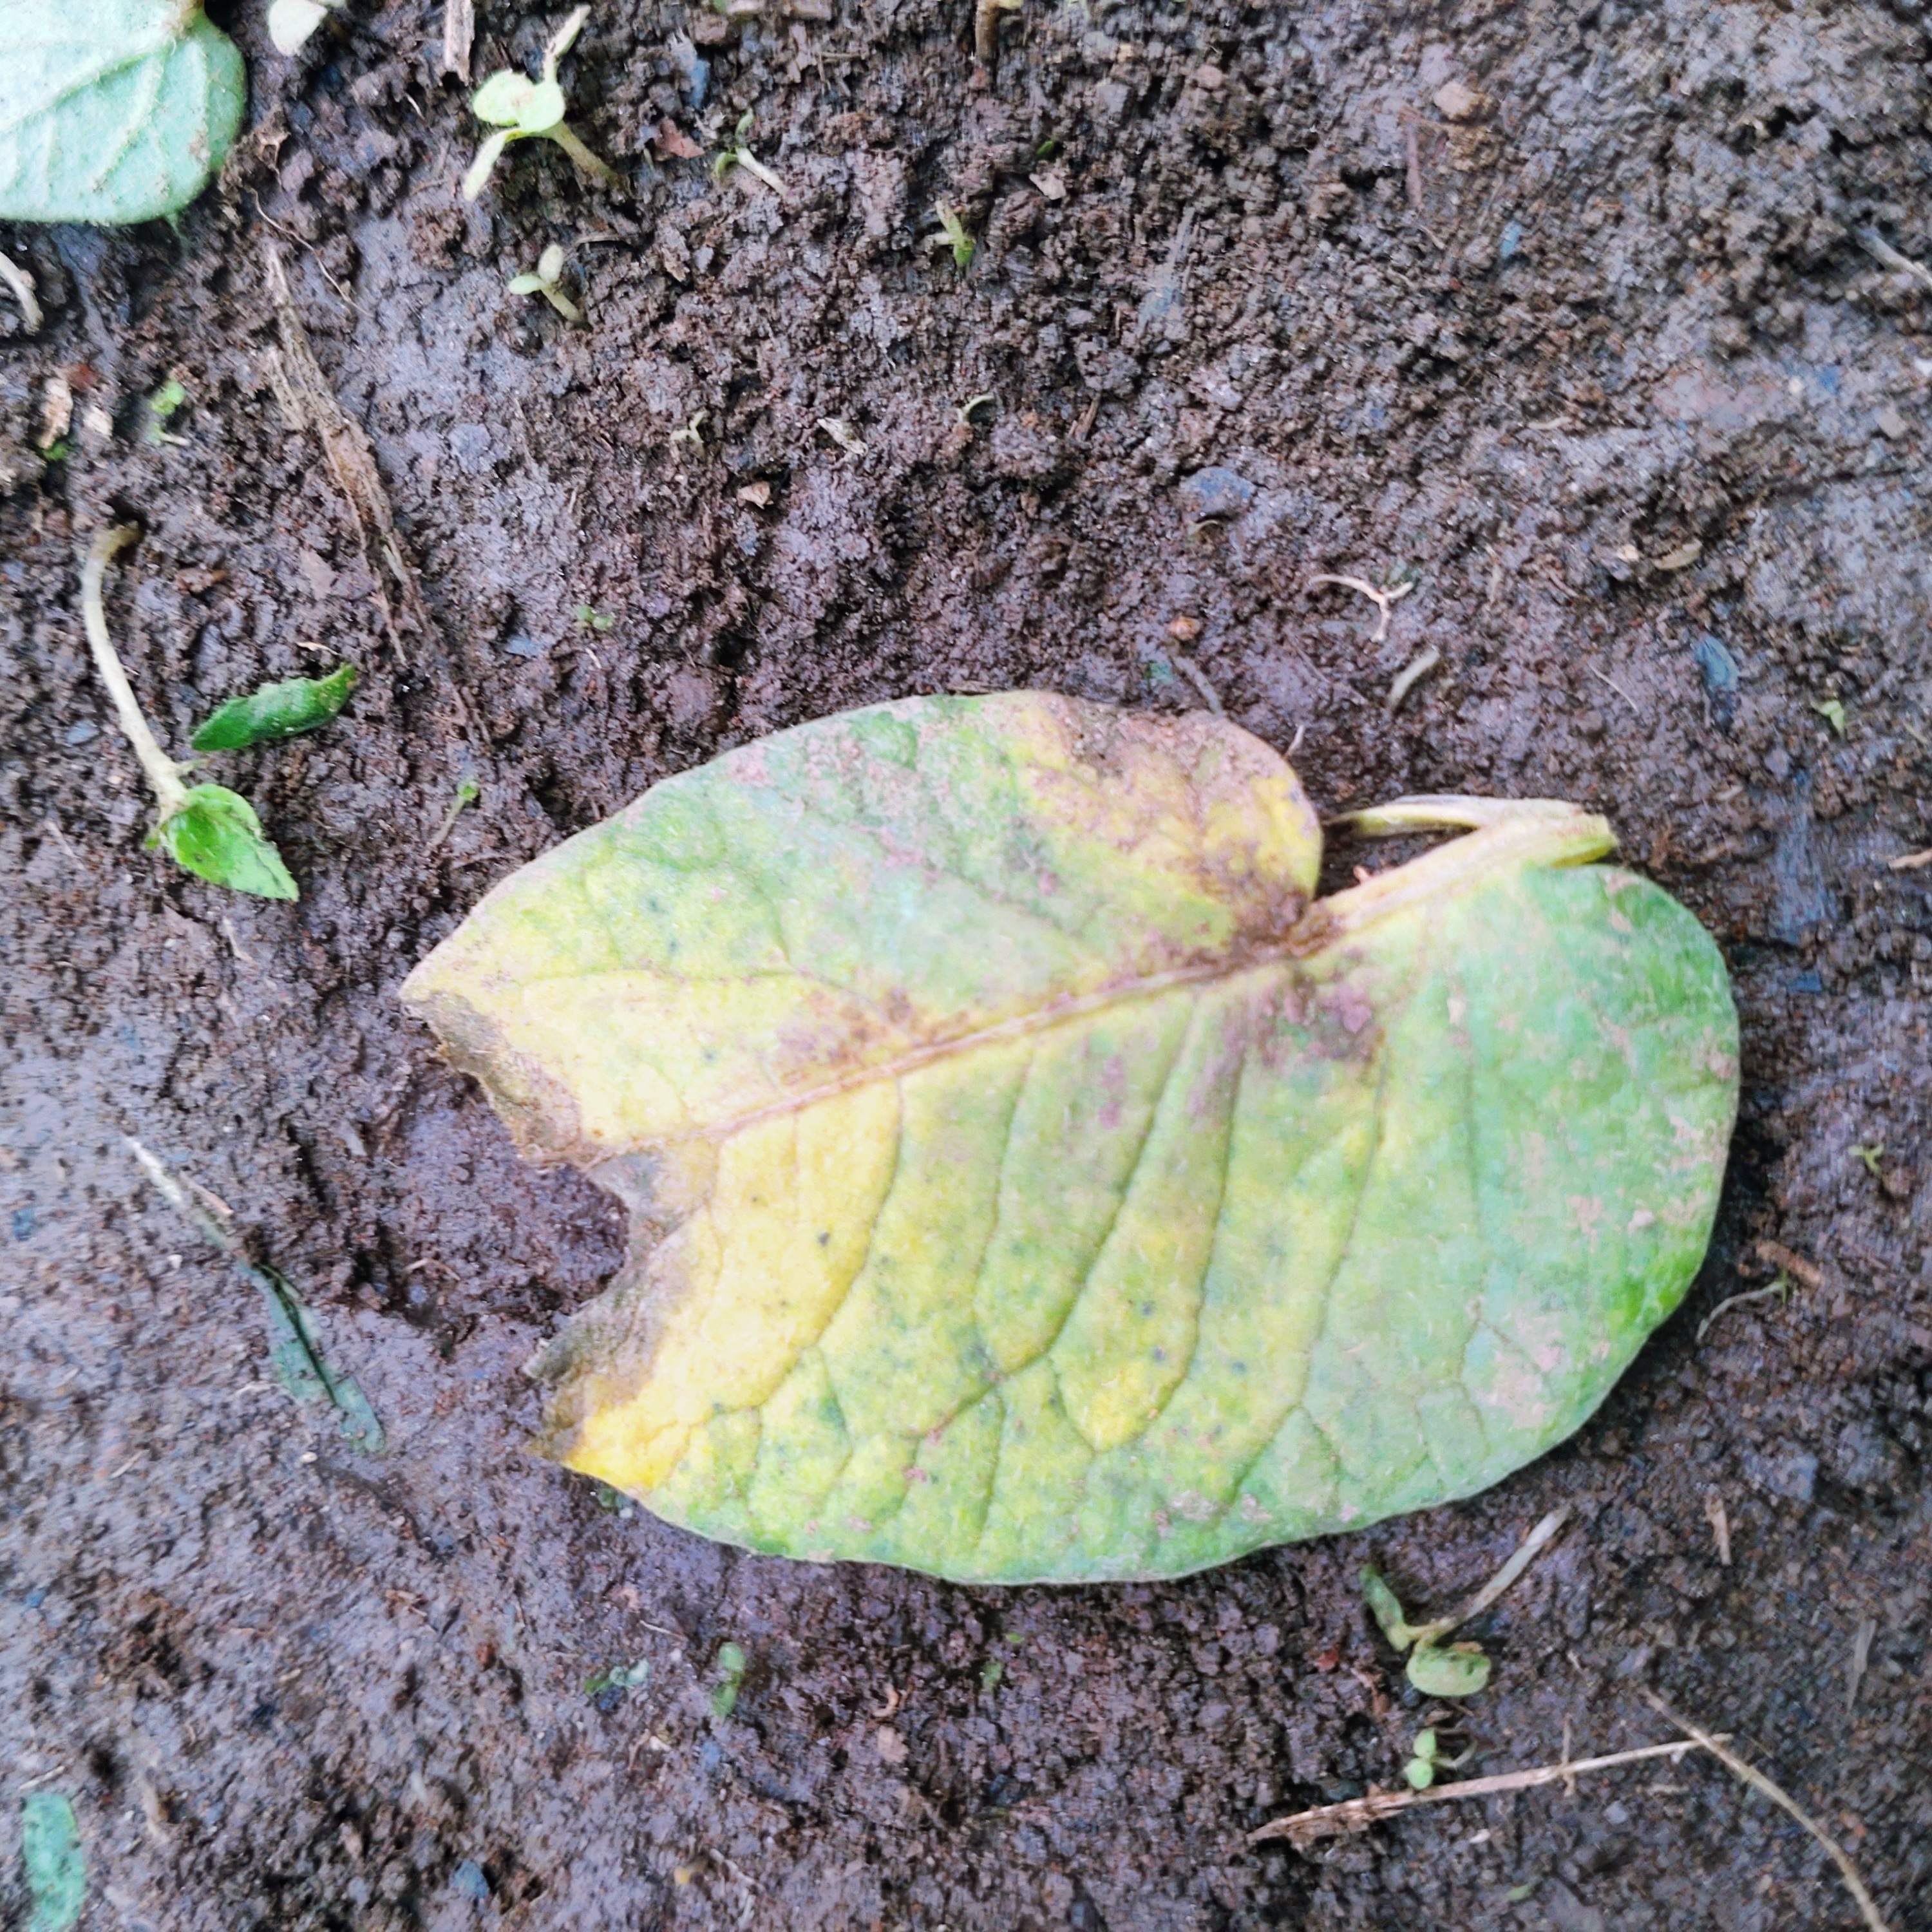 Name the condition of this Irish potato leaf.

late blight
